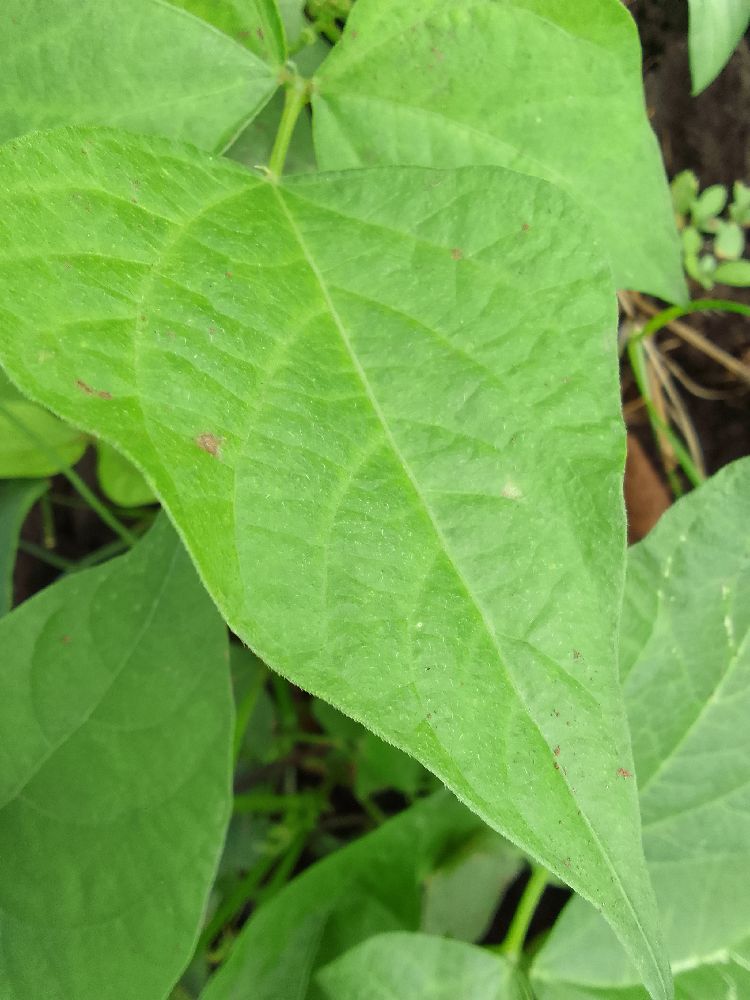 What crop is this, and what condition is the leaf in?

common bean, healthy
